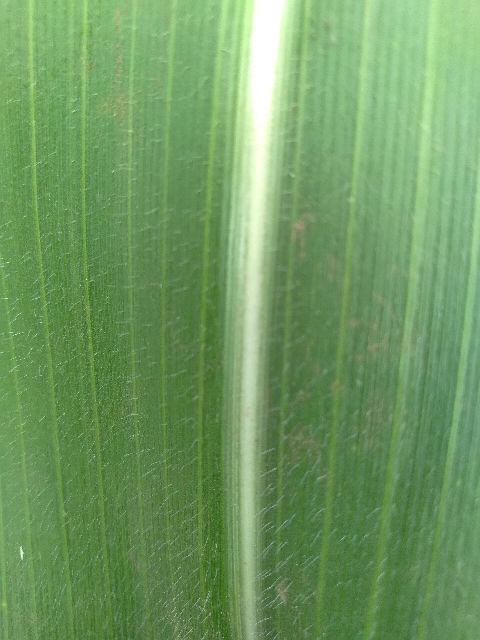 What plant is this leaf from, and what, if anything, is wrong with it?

maize, healthy
